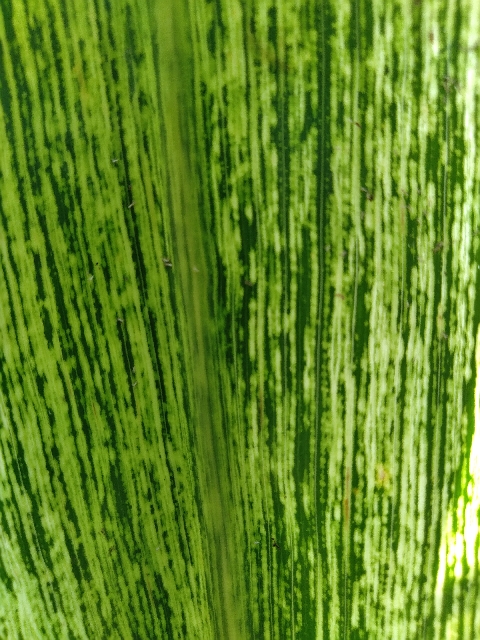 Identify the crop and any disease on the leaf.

maize, maize streak virus
